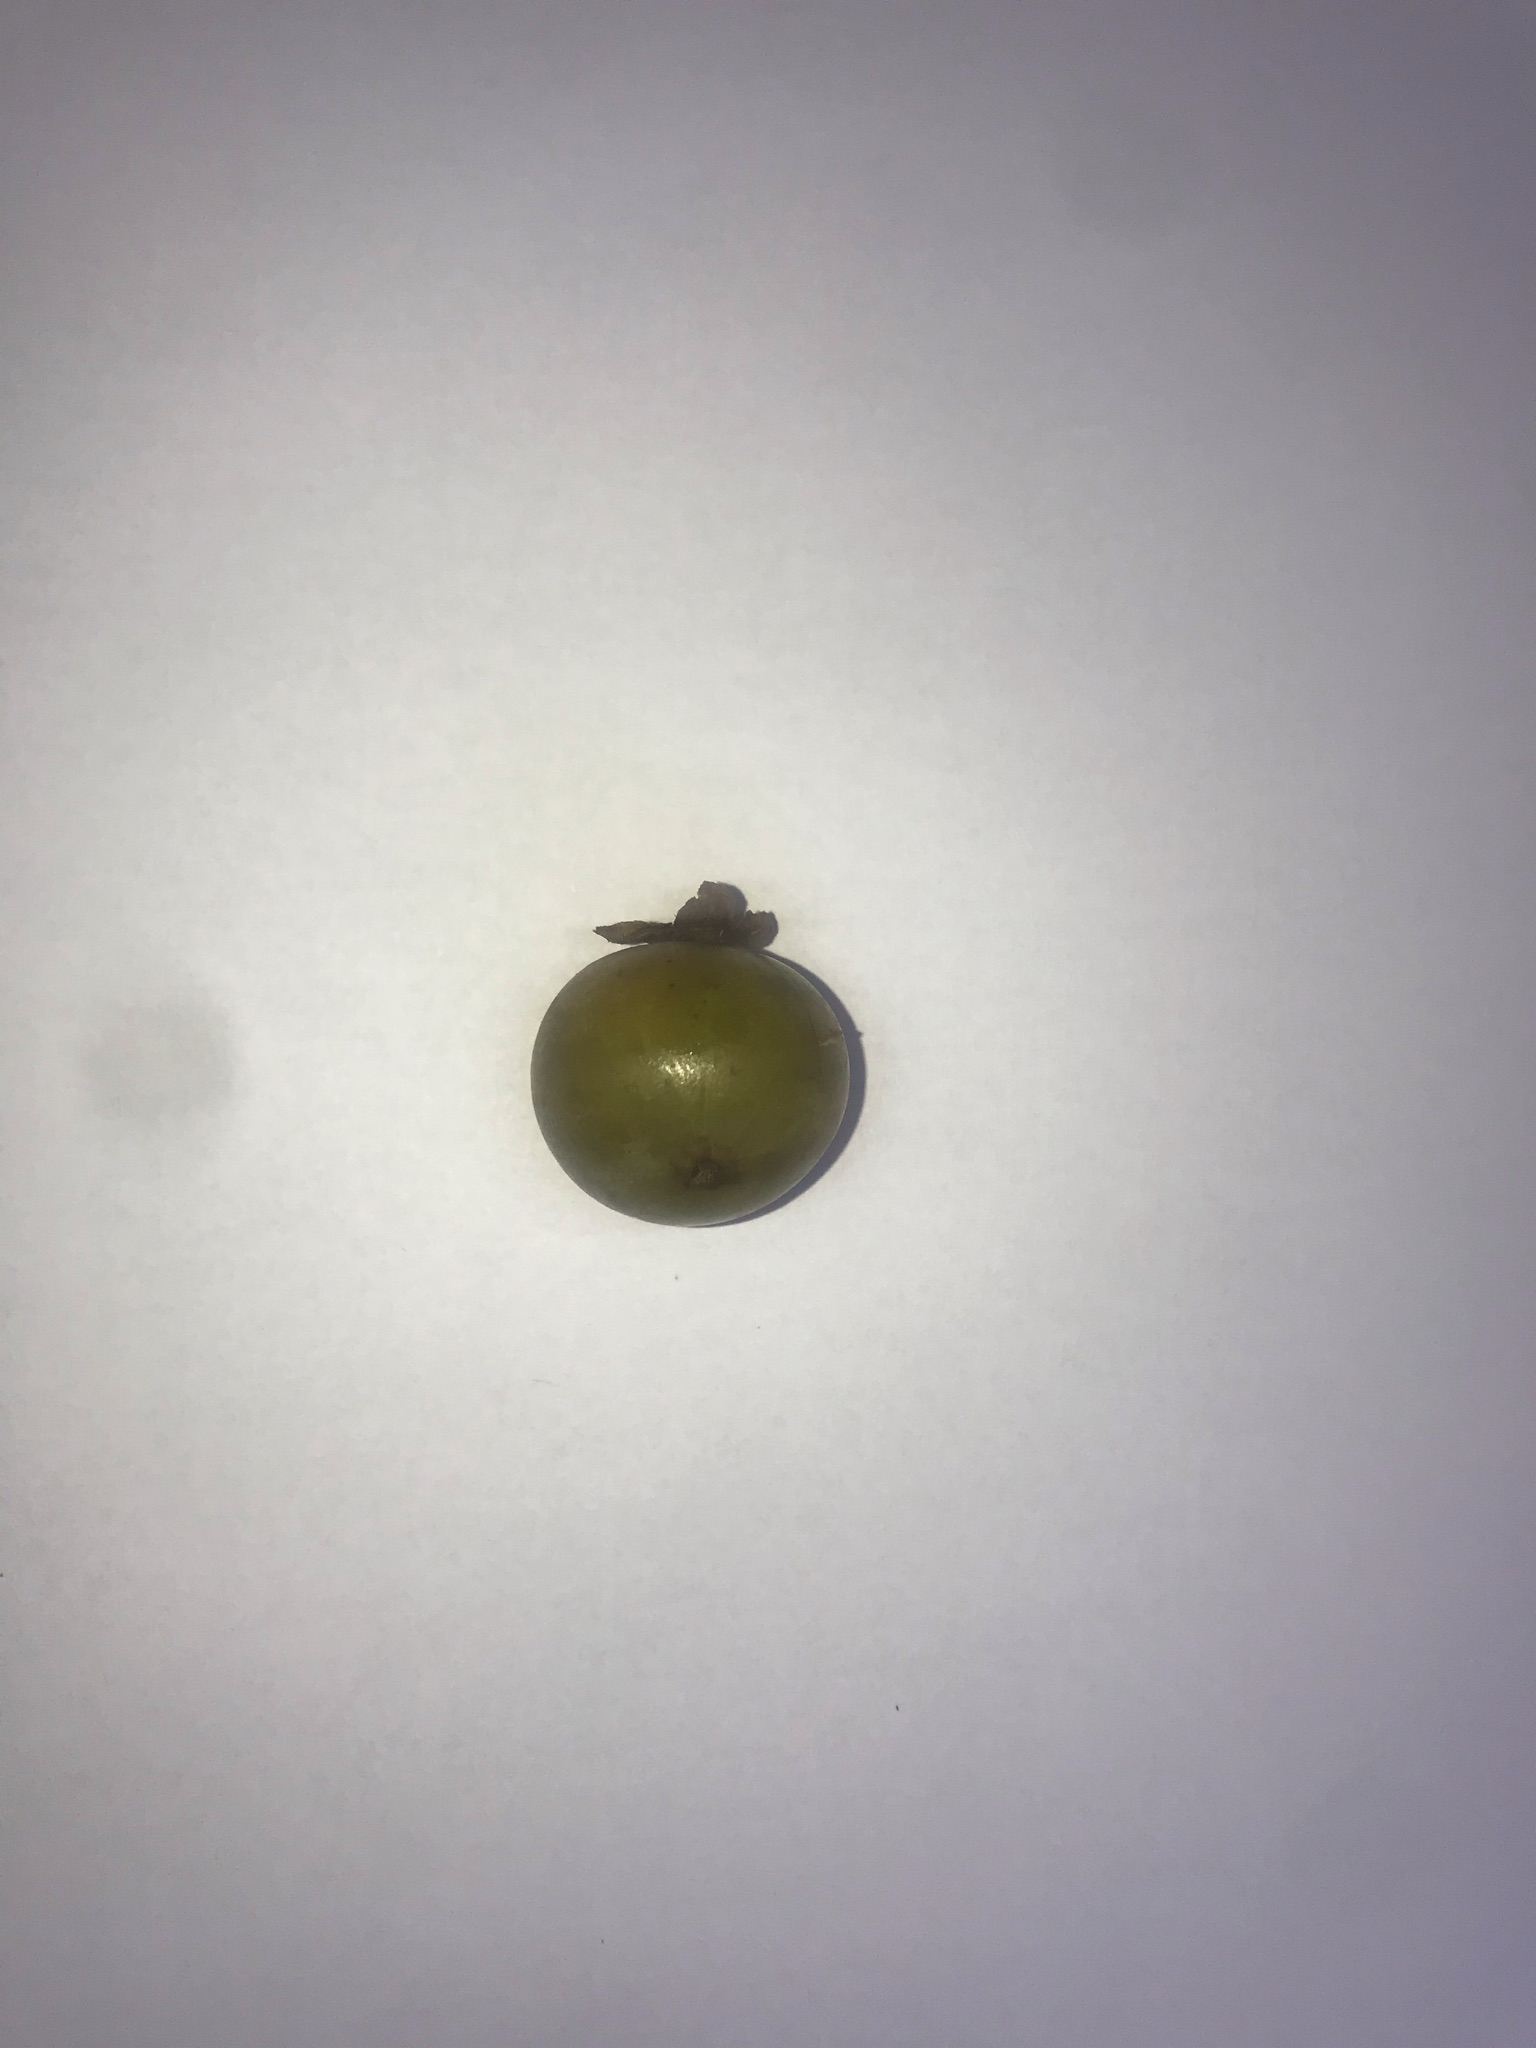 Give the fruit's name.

gabiroba
